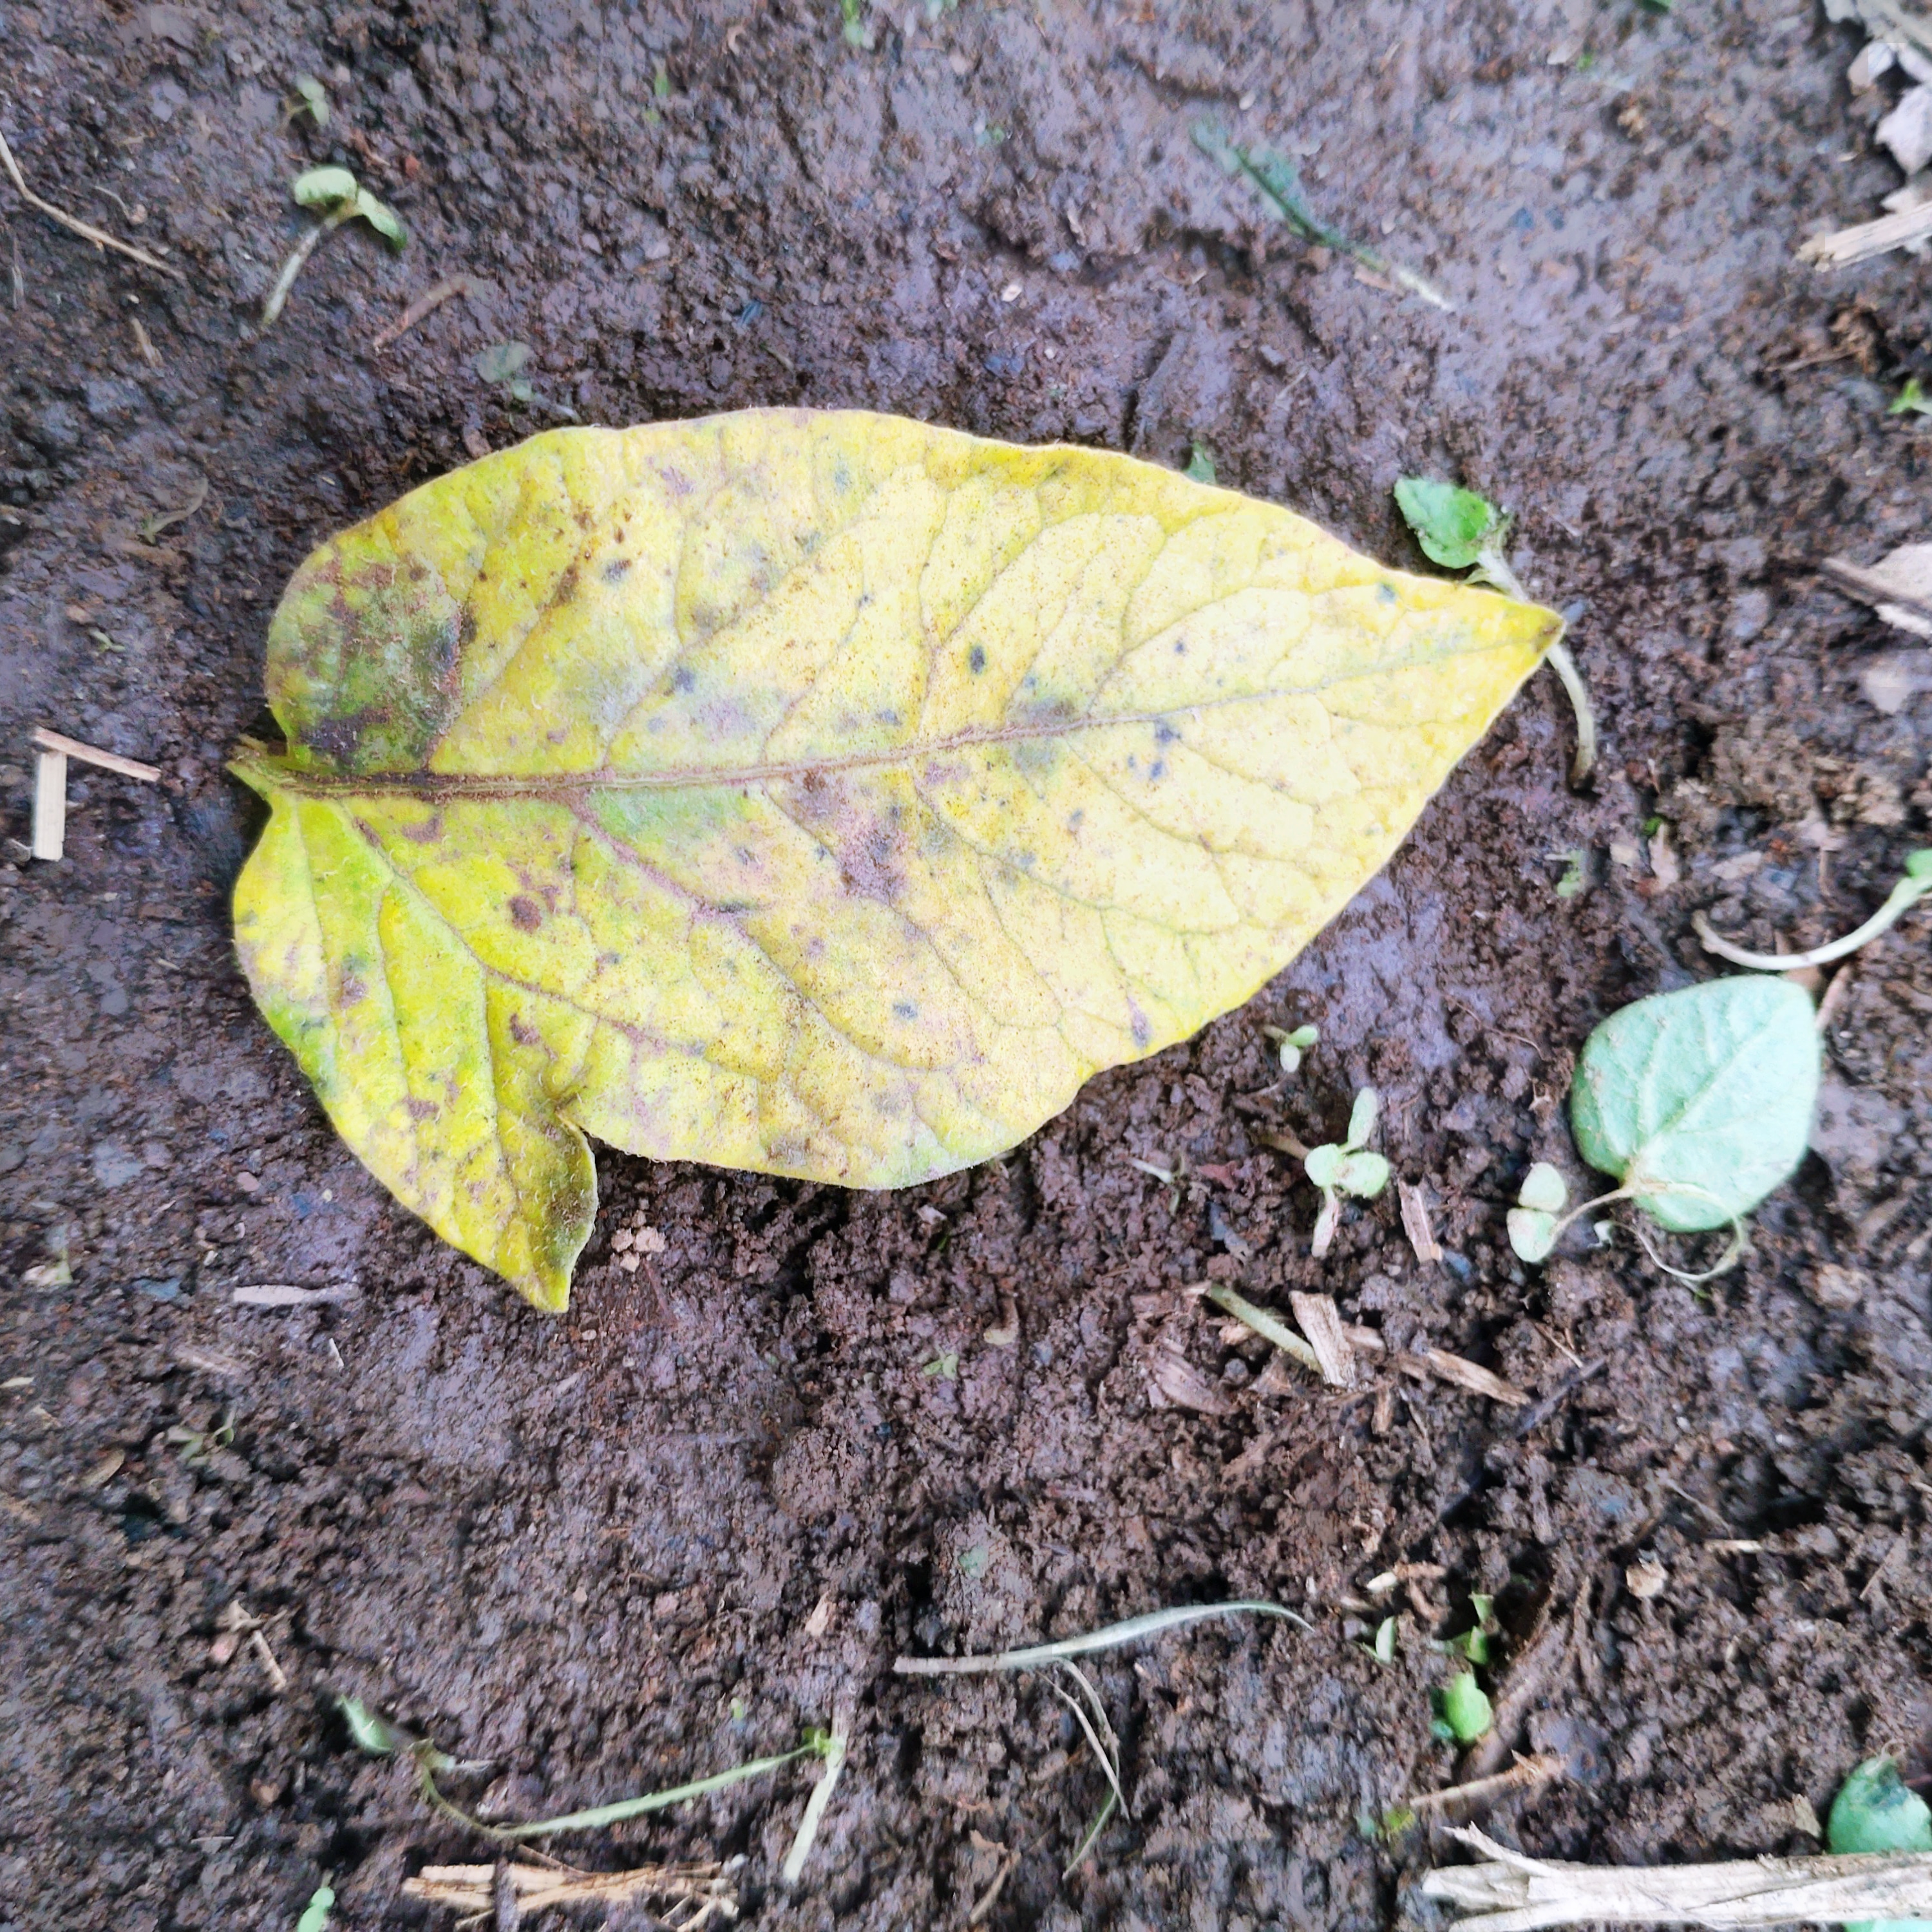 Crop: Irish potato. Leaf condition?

late blight
